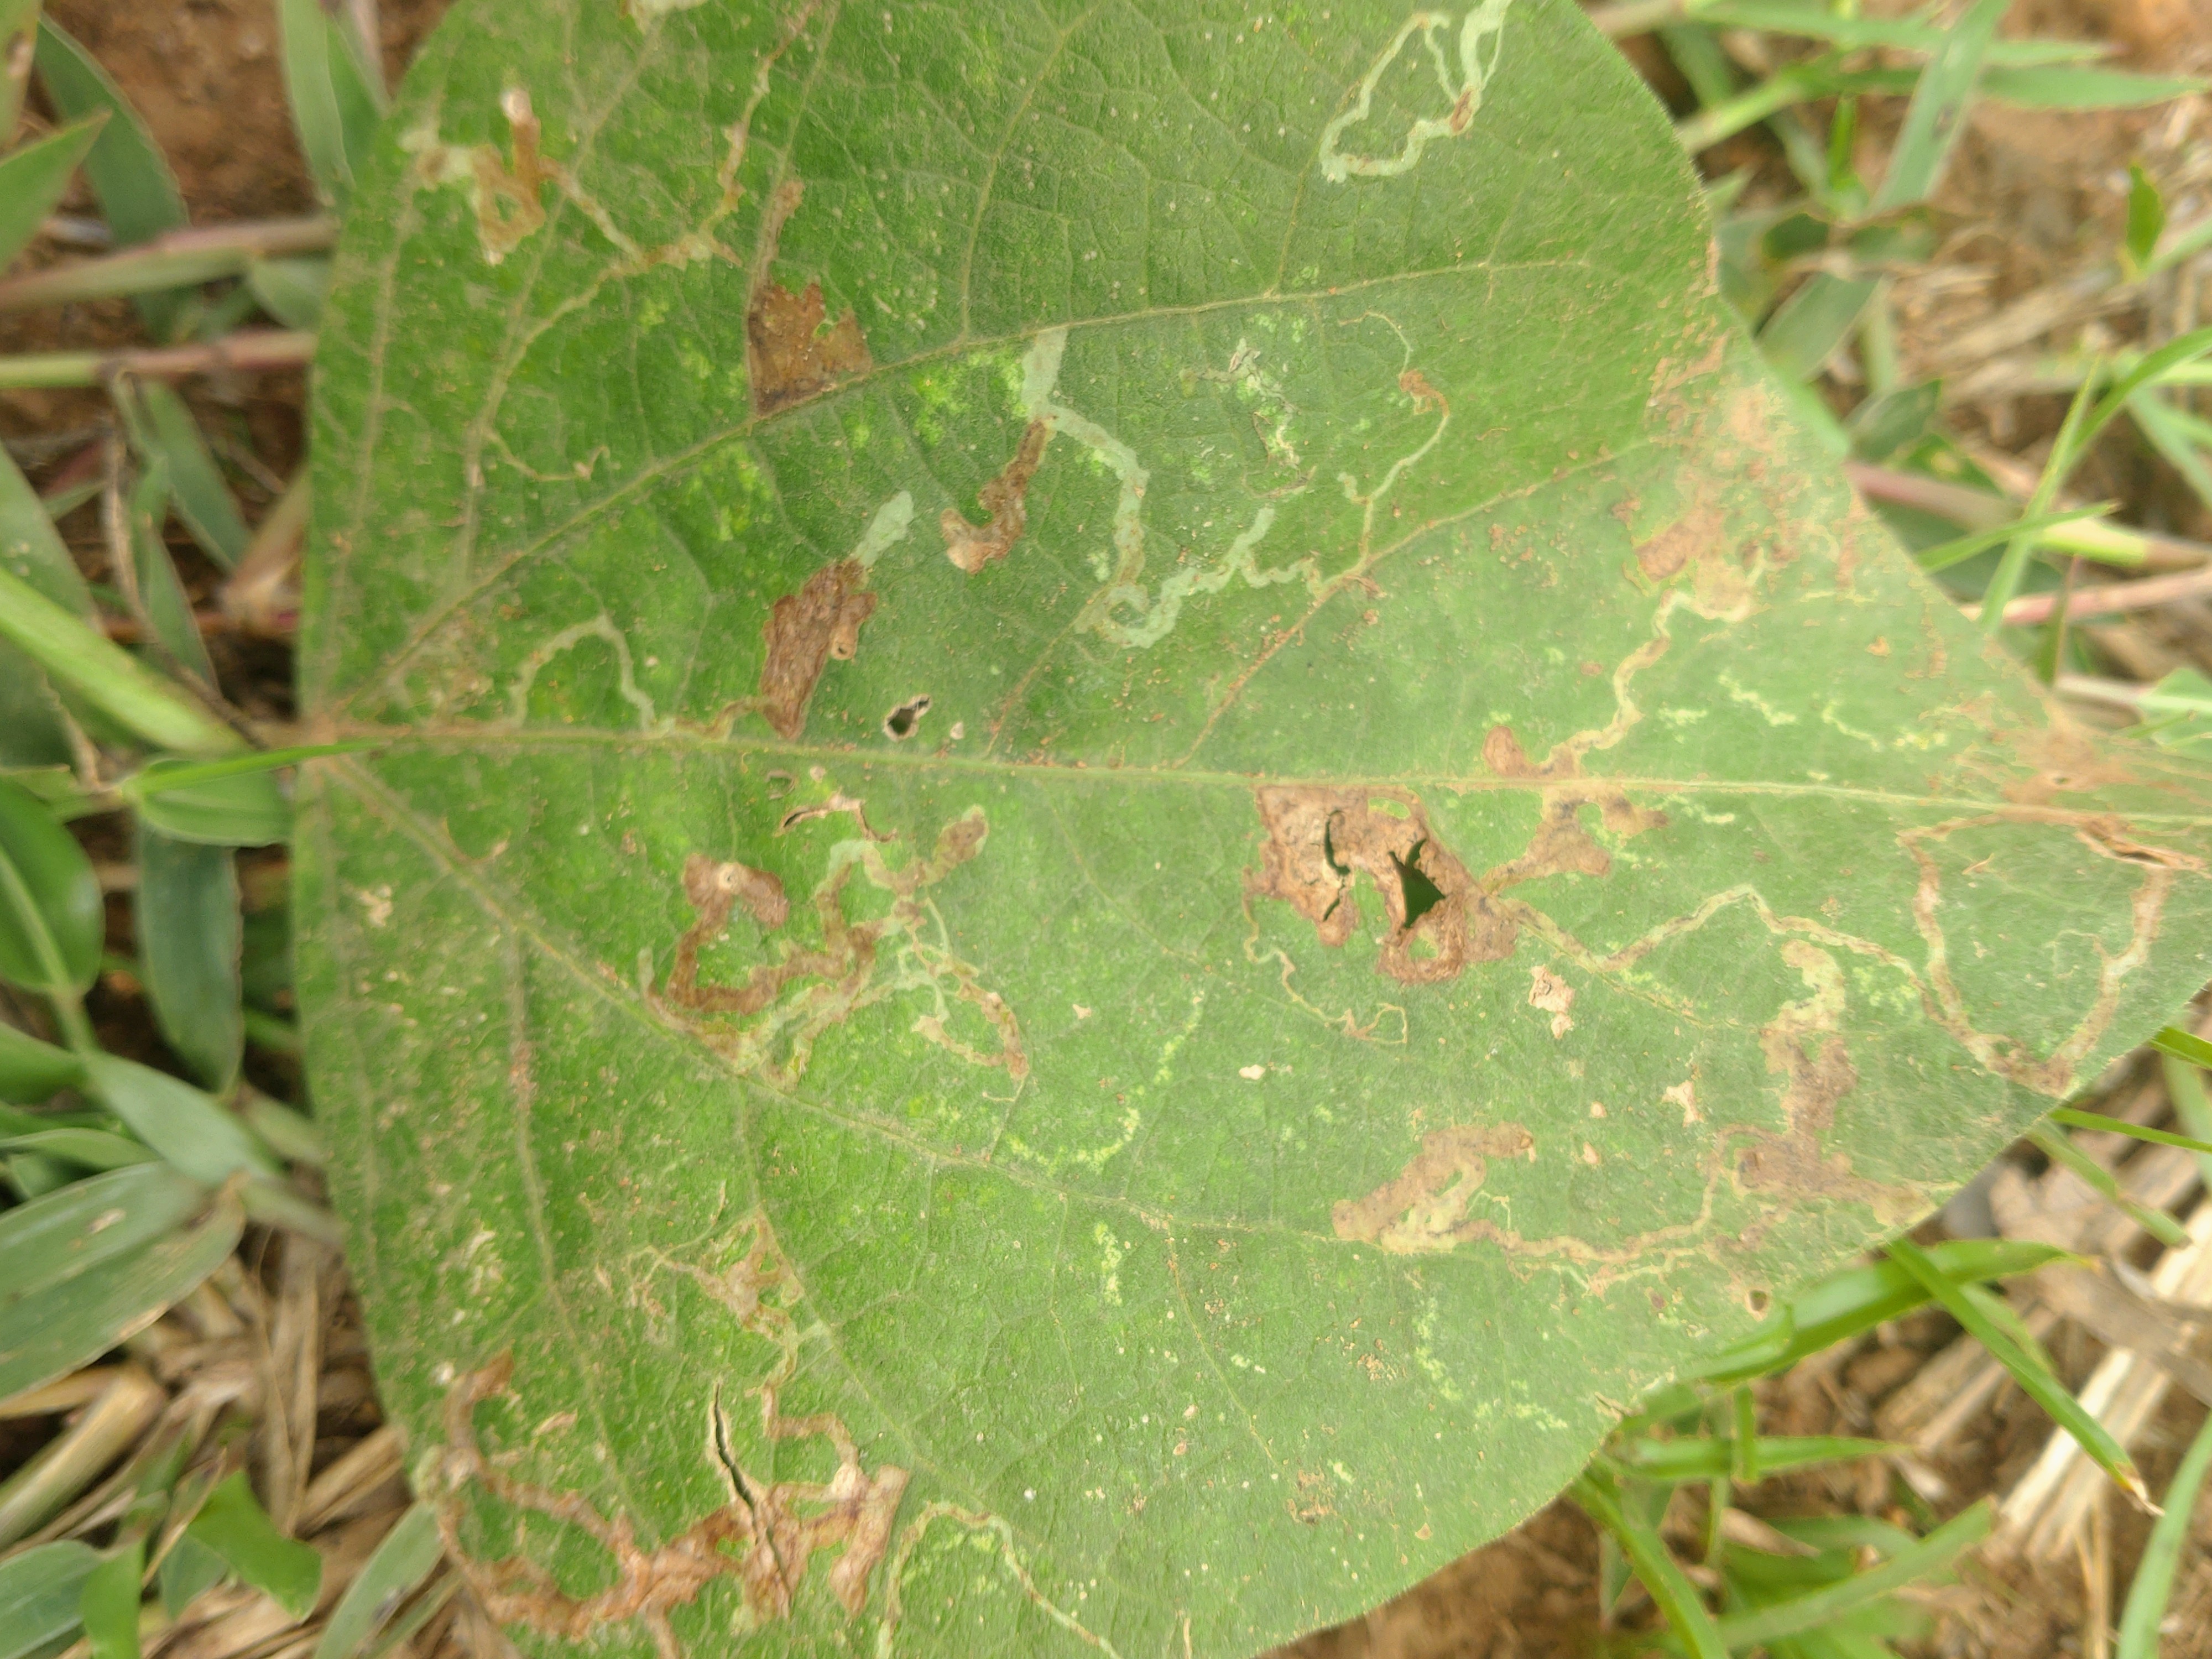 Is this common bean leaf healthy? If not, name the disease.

anthracnose
